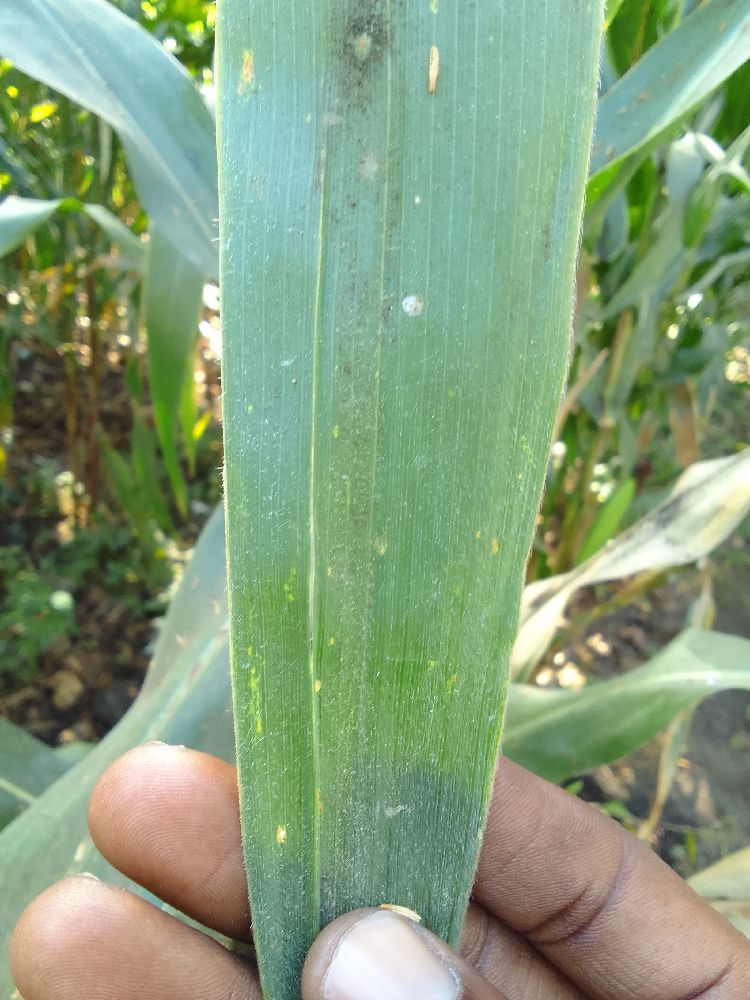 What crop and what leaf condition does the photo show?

maize, healthy
